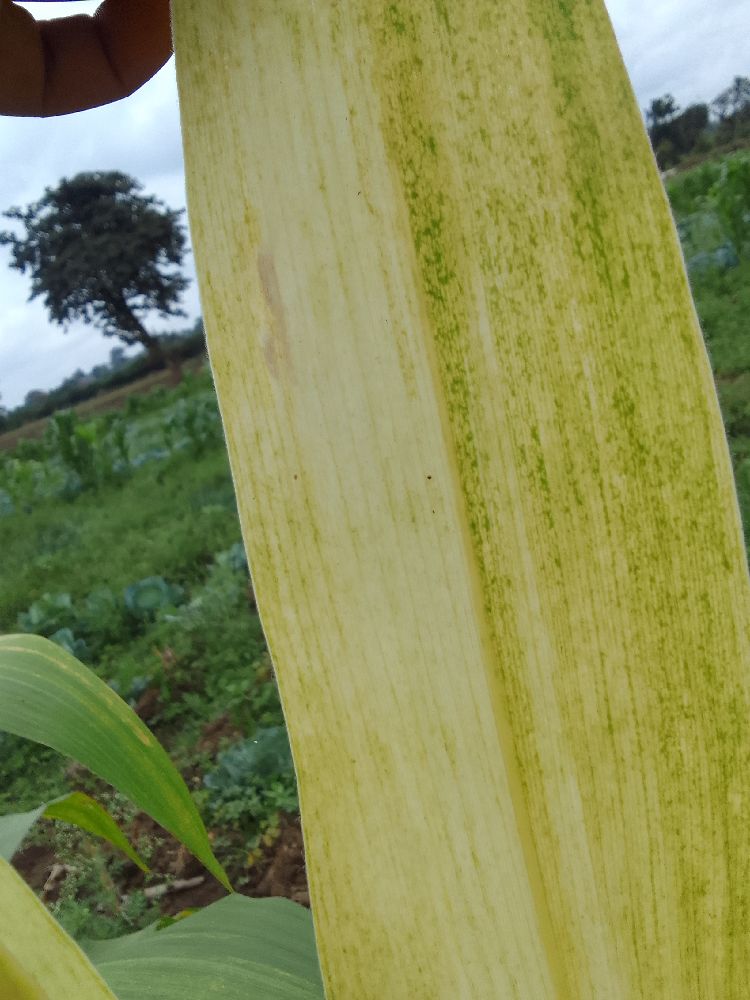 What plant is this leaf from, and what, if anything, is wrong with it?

maize, maize lethal necrosis
